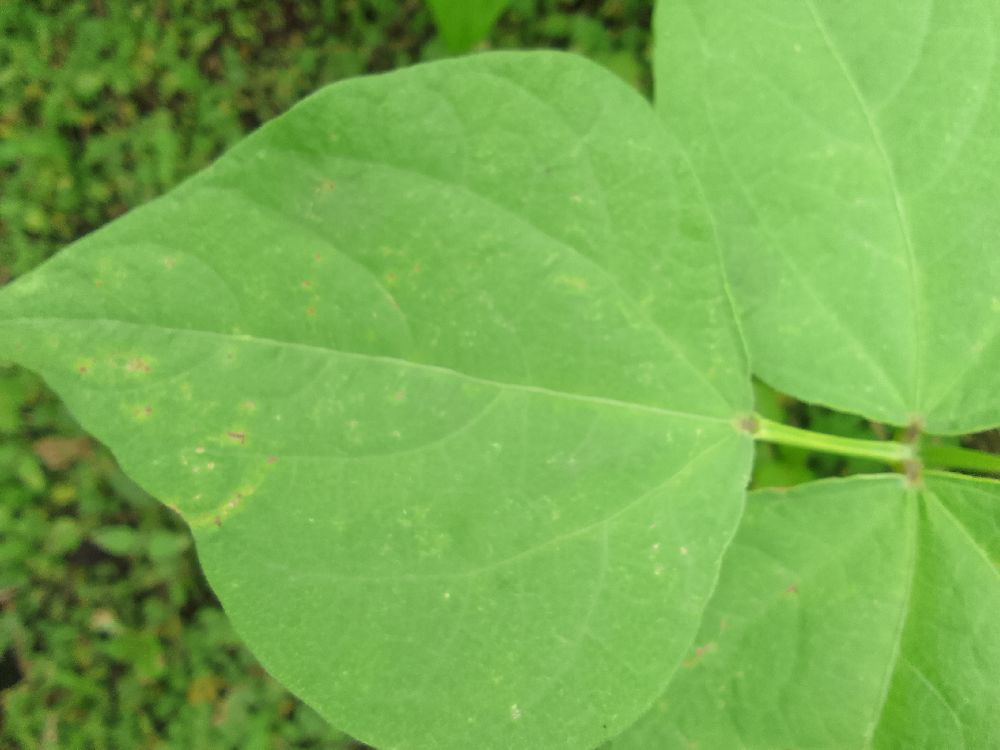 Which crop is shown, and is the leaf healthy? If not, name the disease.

common bean, healthy
